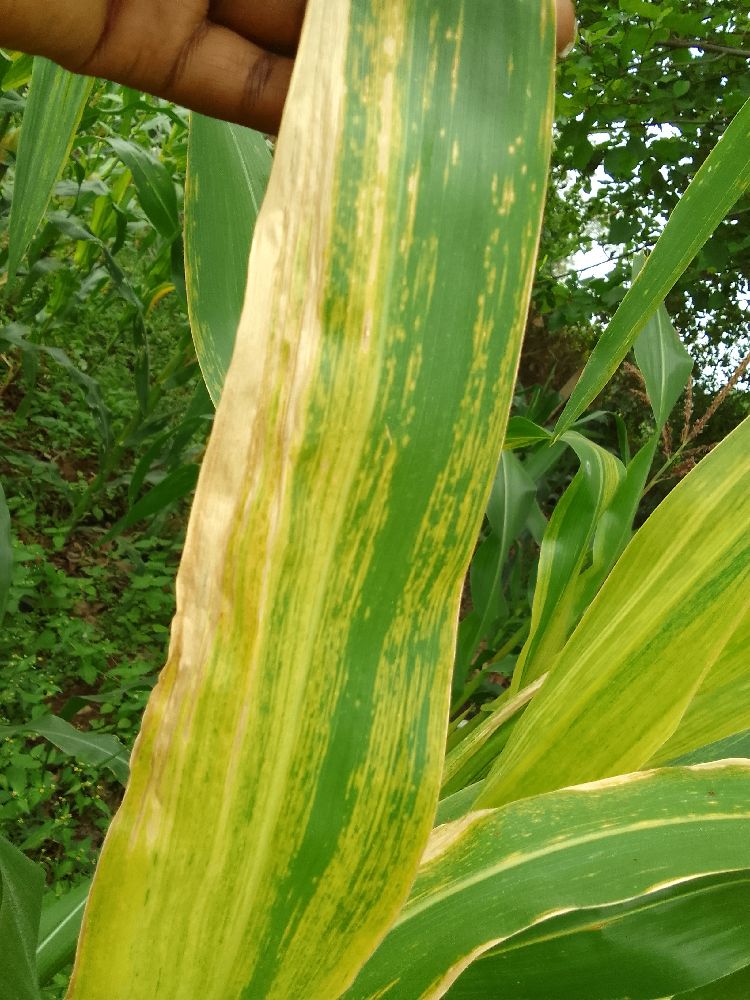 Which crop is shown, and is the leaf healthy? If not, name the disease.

maize, maize lethal necrosis
